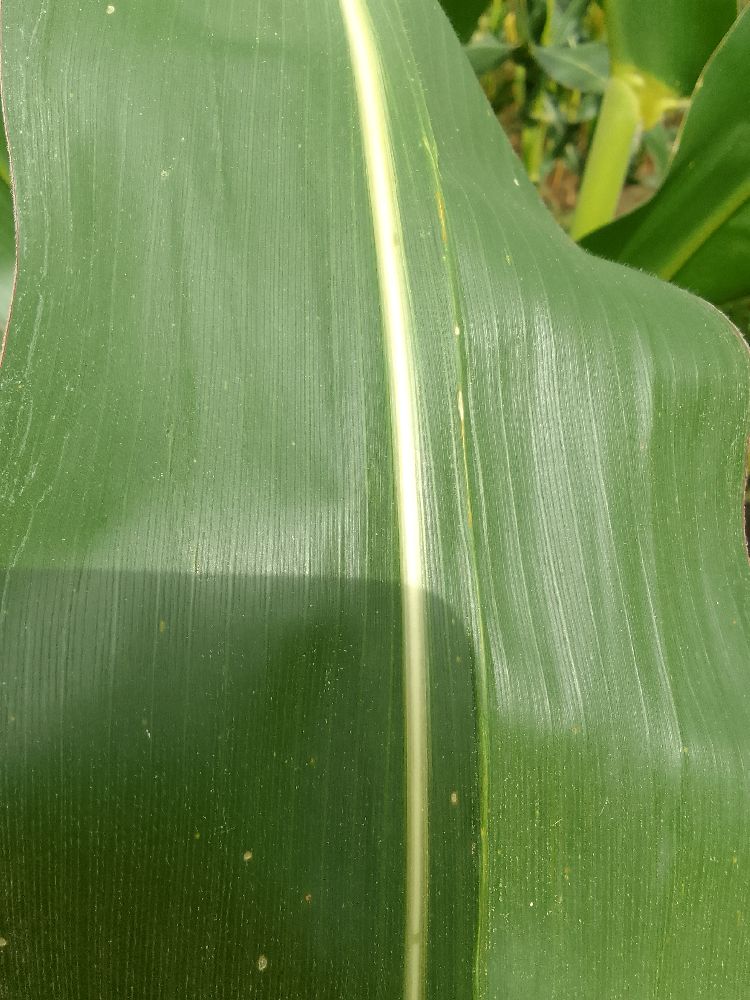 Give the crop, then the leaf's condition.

maize, healthy
